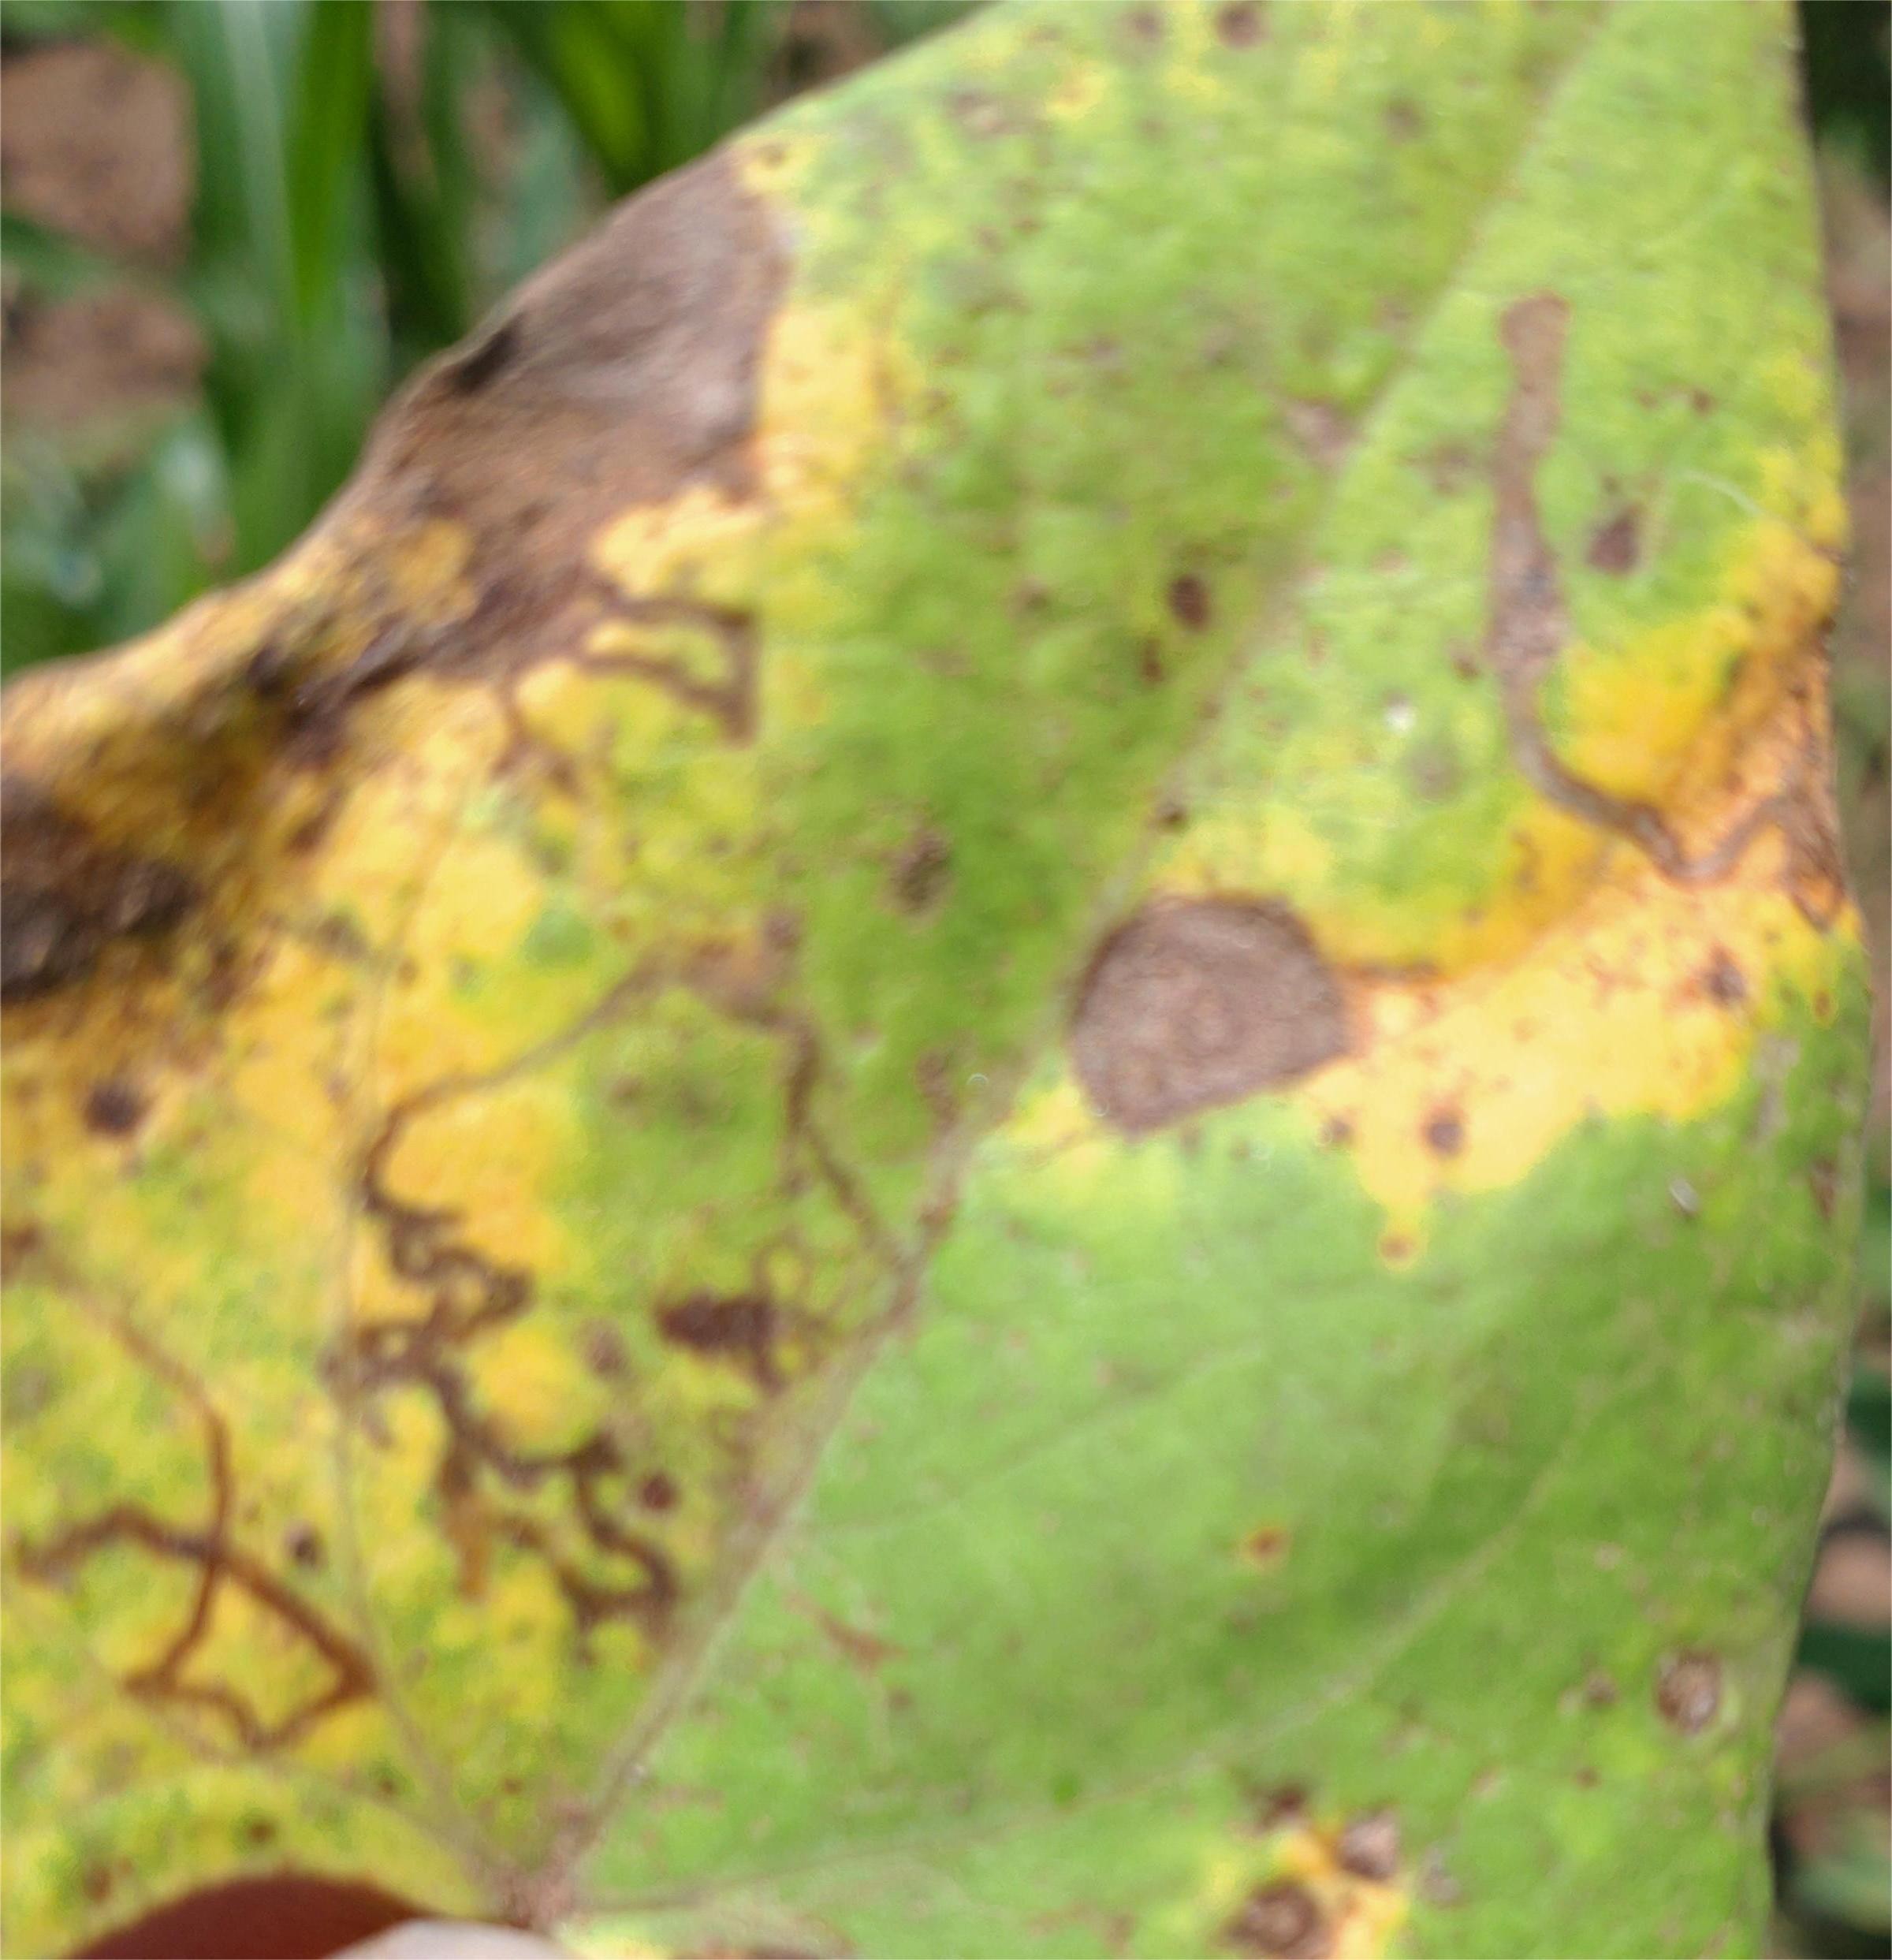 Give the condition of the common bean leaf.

anthracnose
